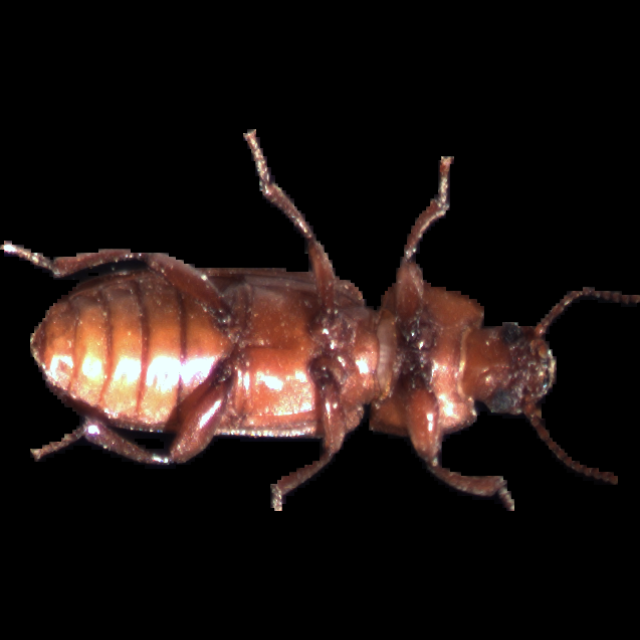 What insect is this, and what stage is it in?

mealworm beetle
